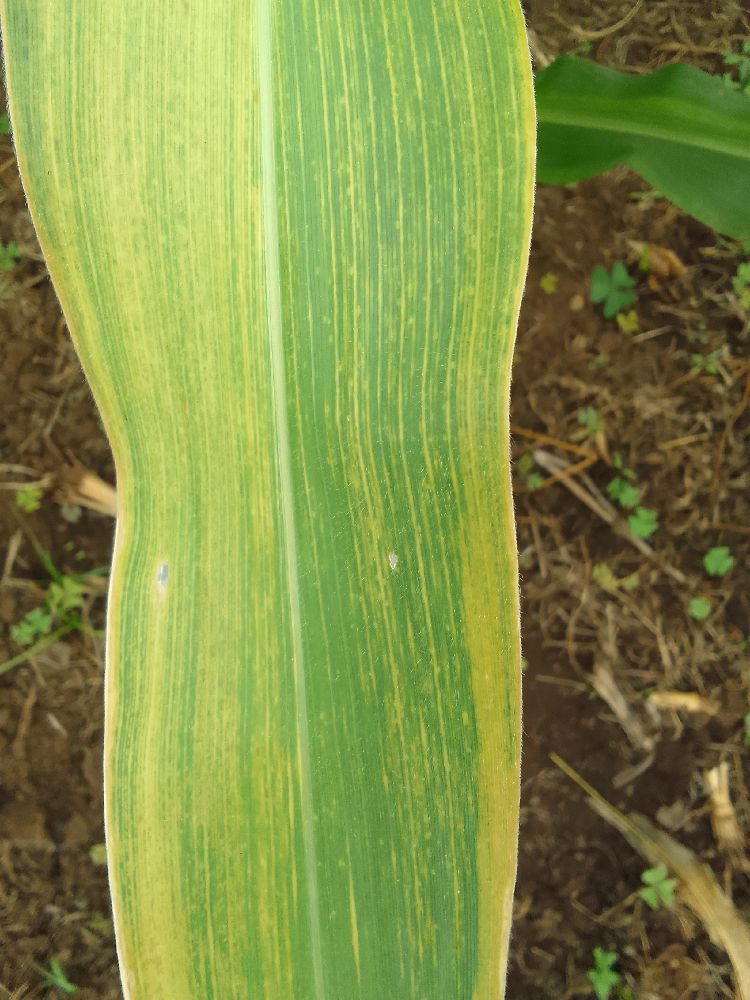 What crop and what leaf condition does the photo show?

maize, maize lethal necrosis
